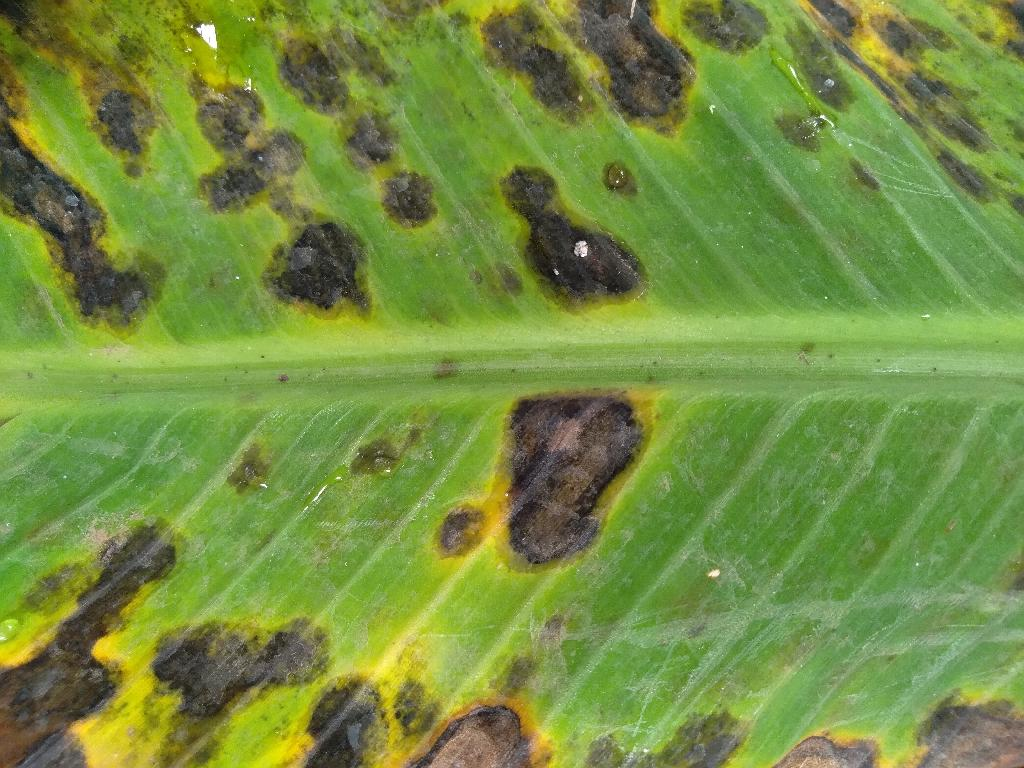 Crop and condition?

banana, black sigatoka
